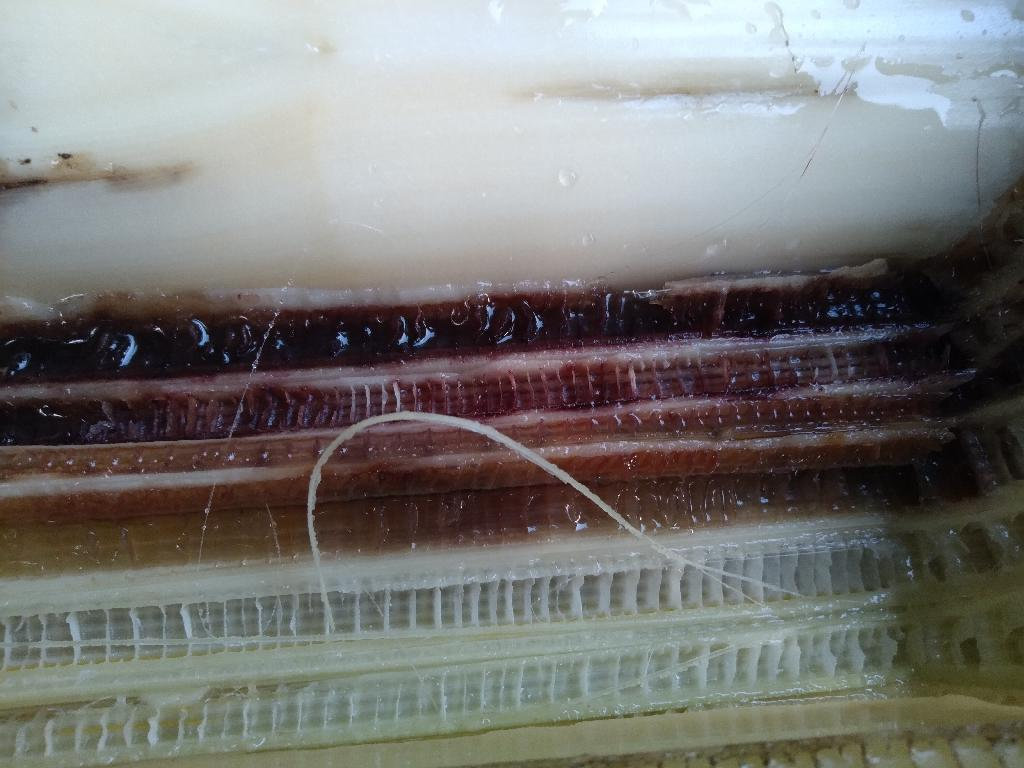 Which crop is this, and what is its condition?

banana, fusarium wilt race 1
